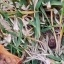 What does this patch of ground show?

grass
